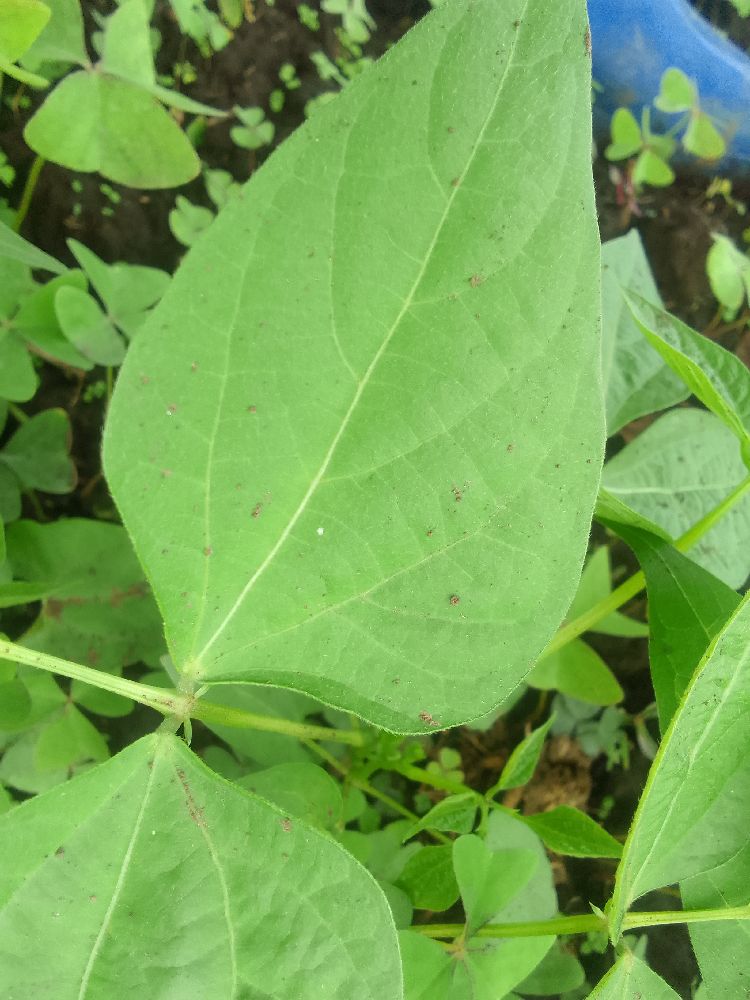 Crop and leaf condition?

common bean, healthy
